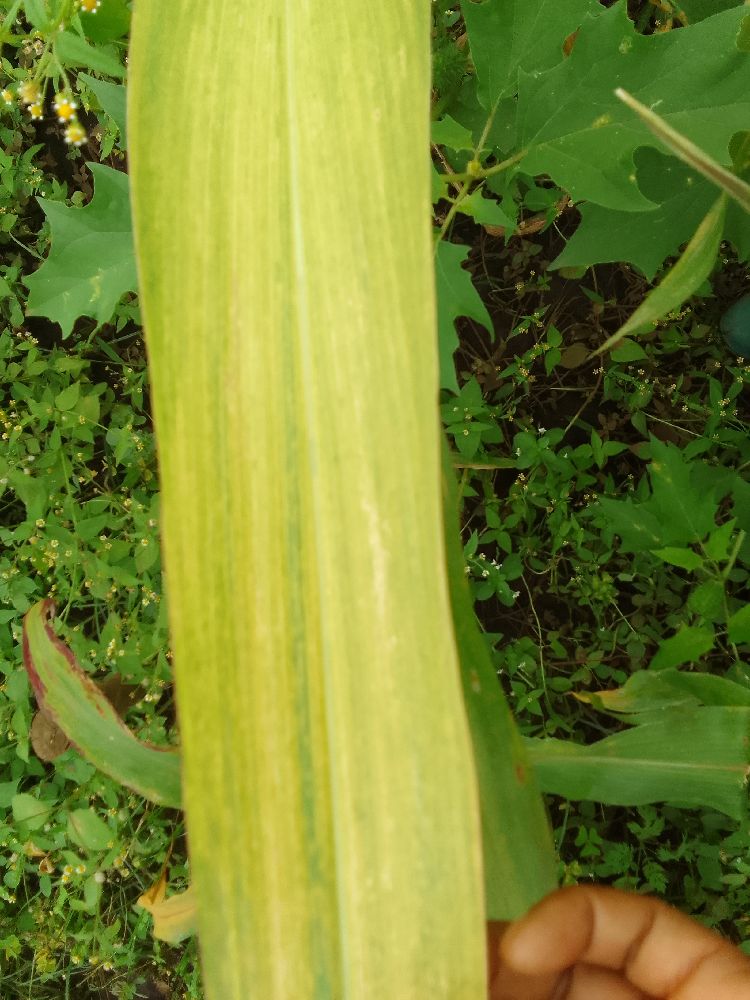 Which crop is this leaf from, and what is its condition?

maize, maize lethal necrosis
